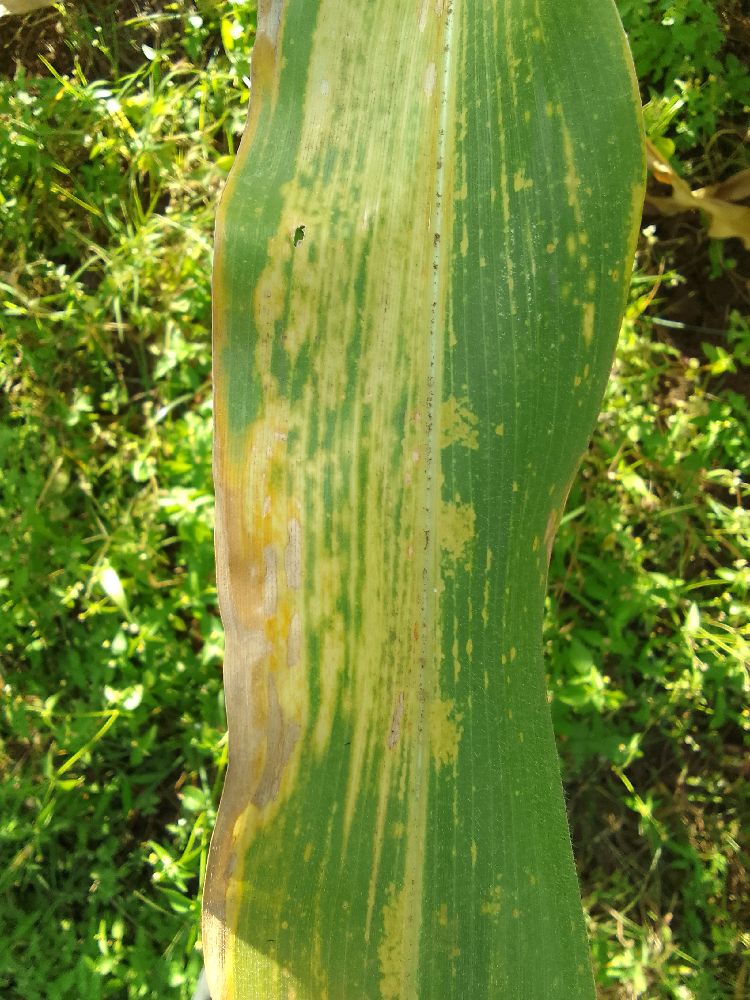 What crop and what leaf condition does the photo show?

maize, maize lethal necrosis
